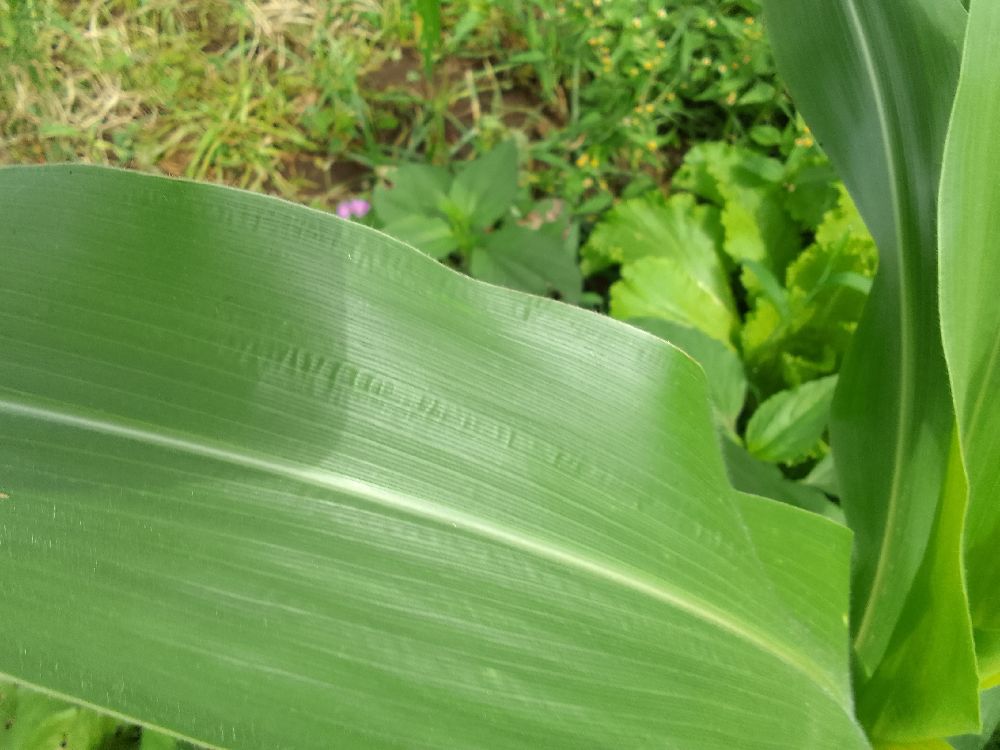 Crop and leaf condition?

maize, healthy
